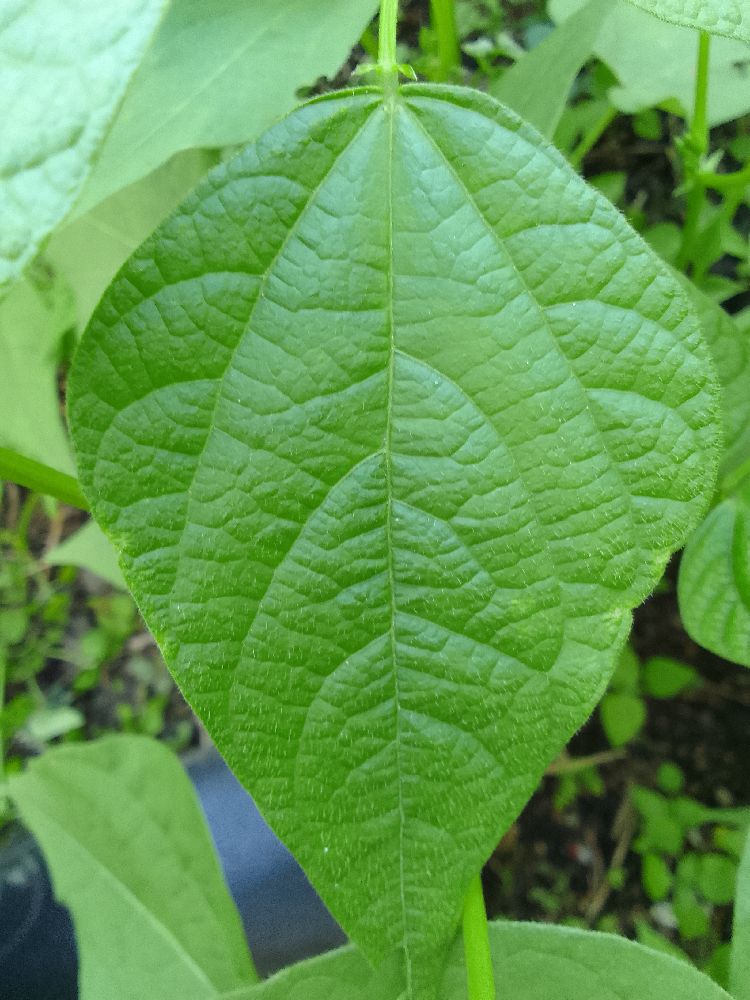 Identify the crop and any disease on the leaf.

common bean, healthy
